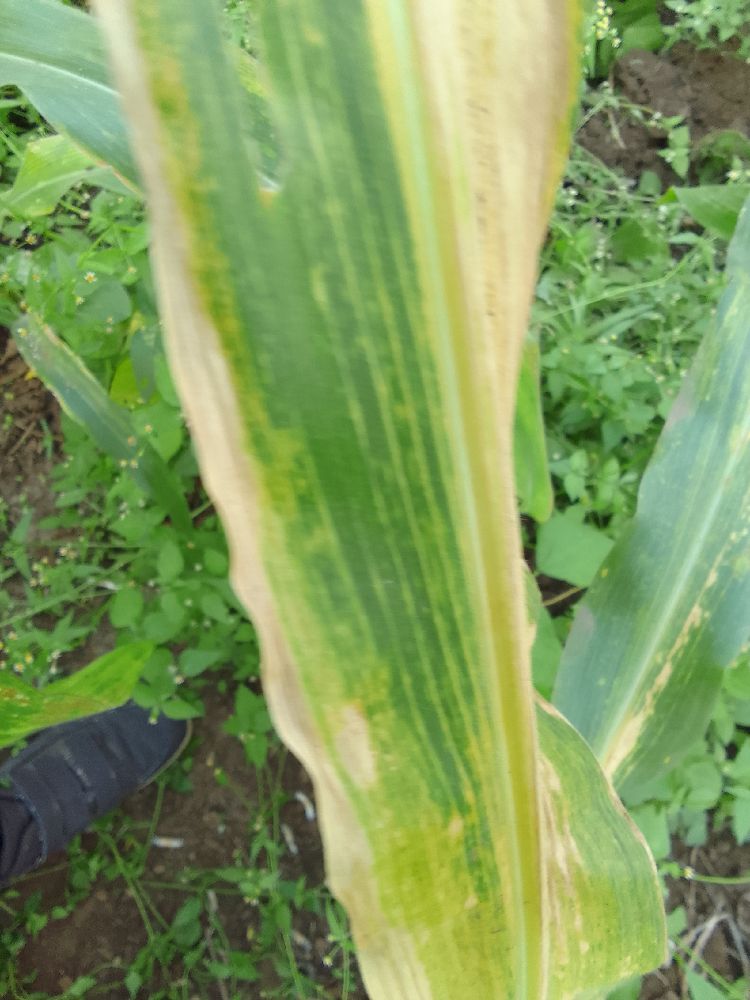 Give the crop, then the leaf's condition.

maize, maize lethal necrosis
